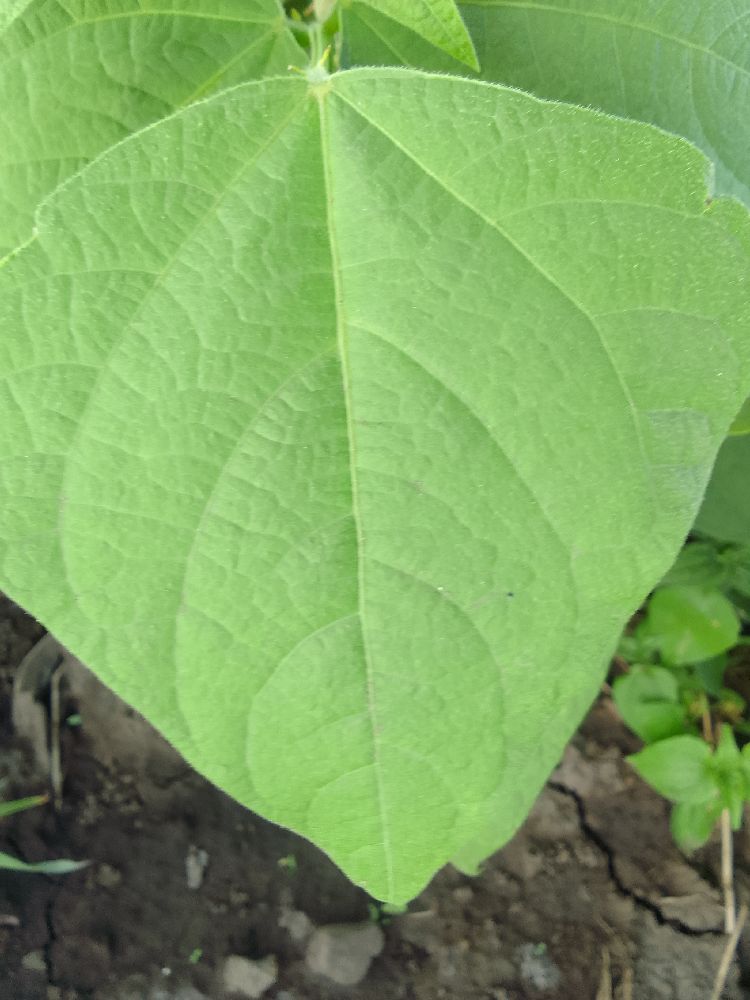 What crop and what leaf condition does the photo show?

common bean, healthy
